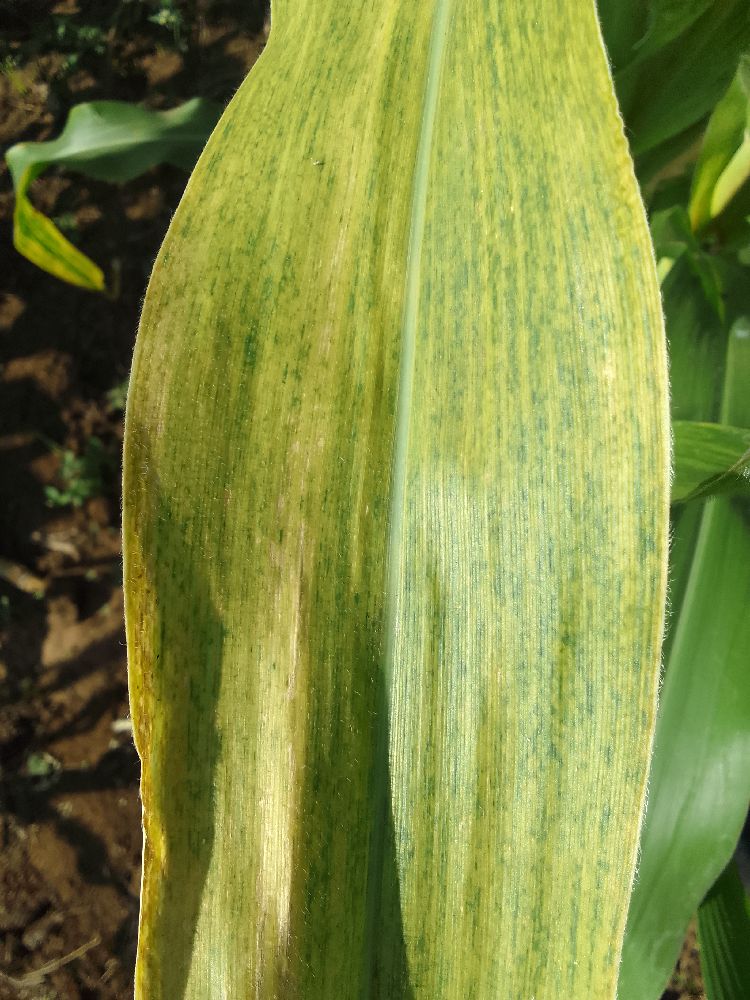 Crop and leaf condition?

maize, maize lethal necrosis
